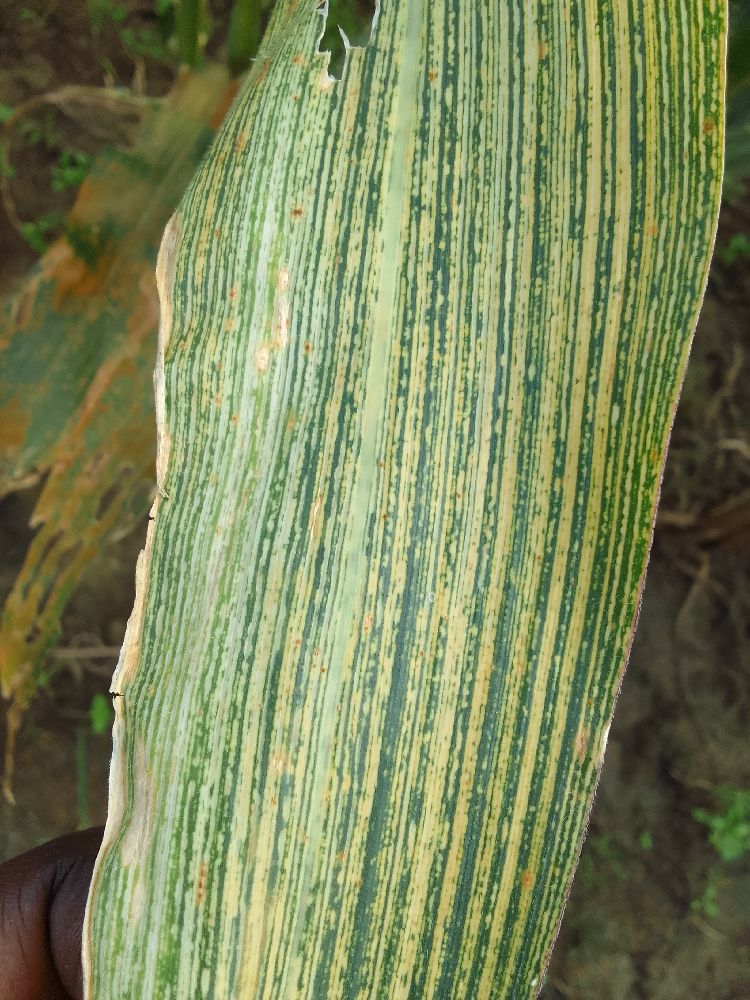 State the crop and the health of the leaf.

maize, maize streak virus
